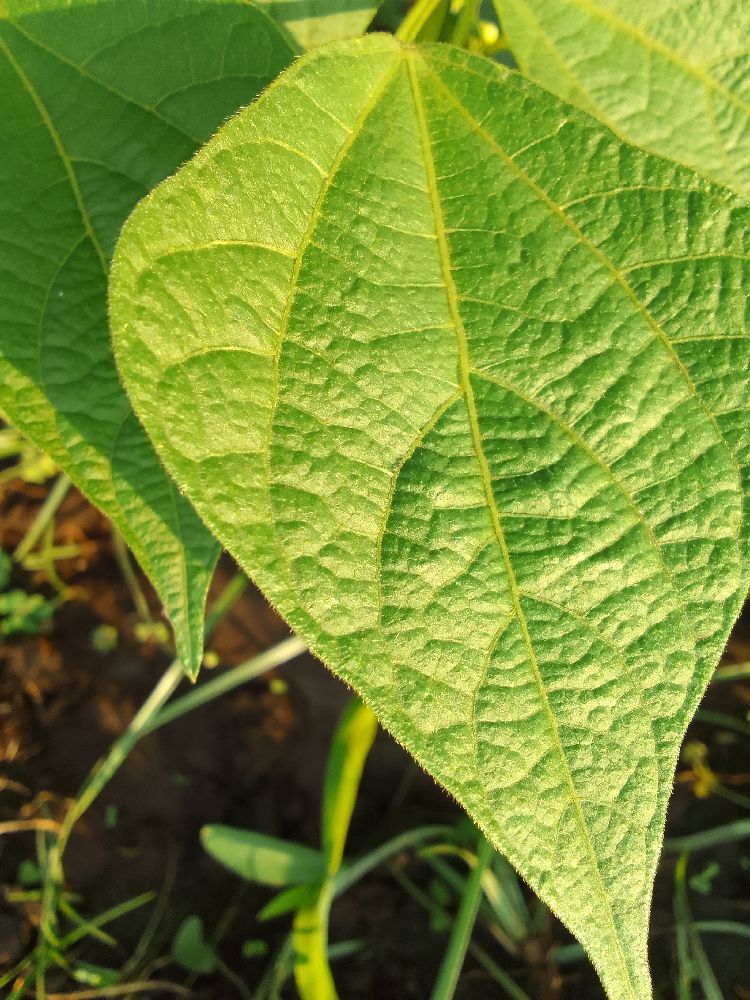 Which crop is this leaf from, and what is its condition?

common bean, healthy
